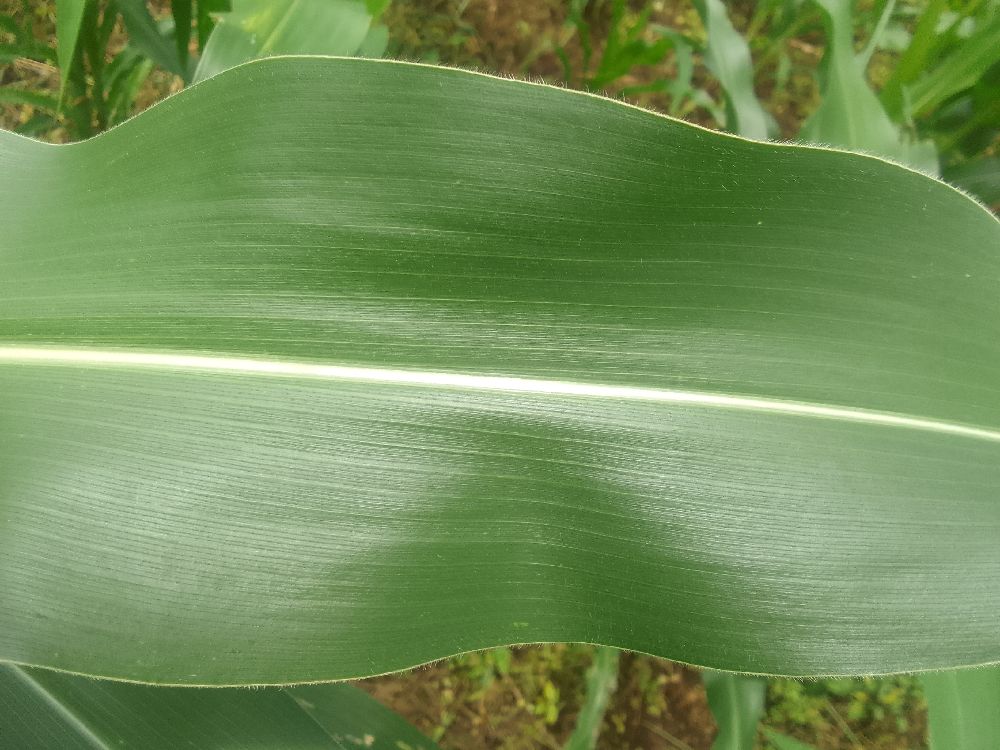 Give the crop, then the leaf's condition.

maize, healthy
